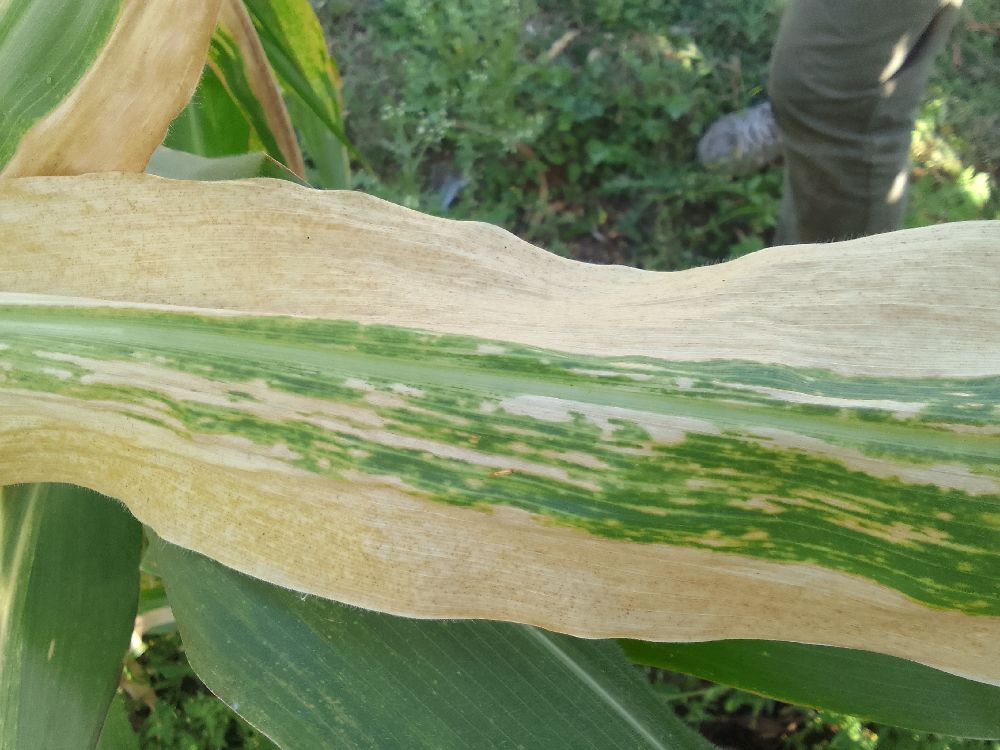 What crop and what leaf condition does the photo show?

maize, maize lethal necrosis
